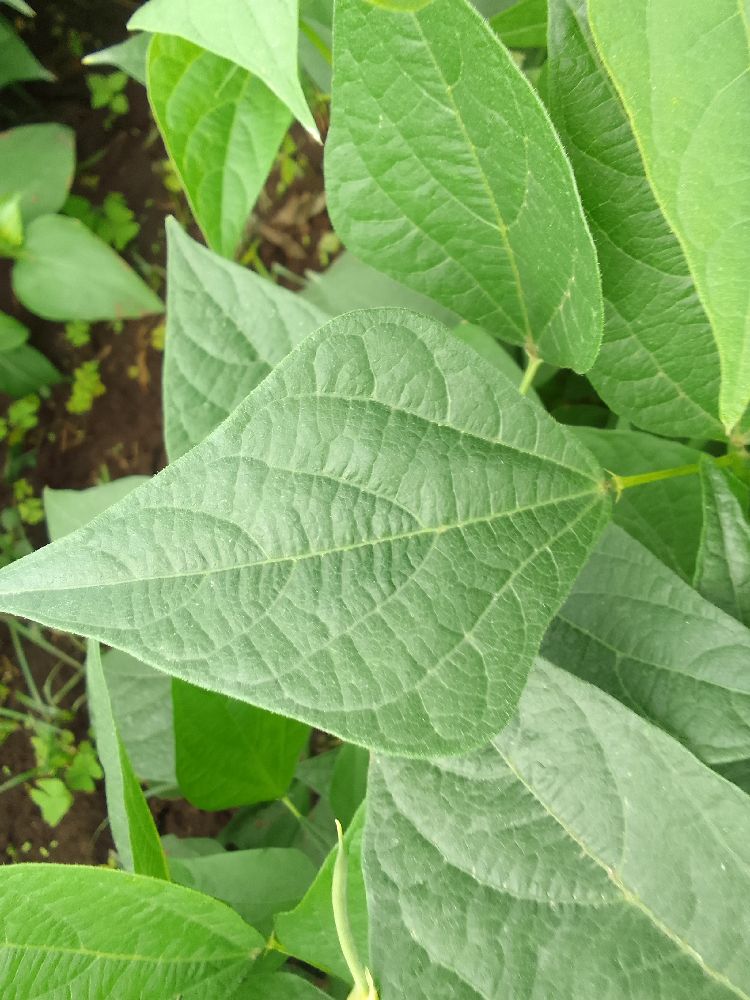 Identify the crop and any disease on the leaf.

common bean, healthy
